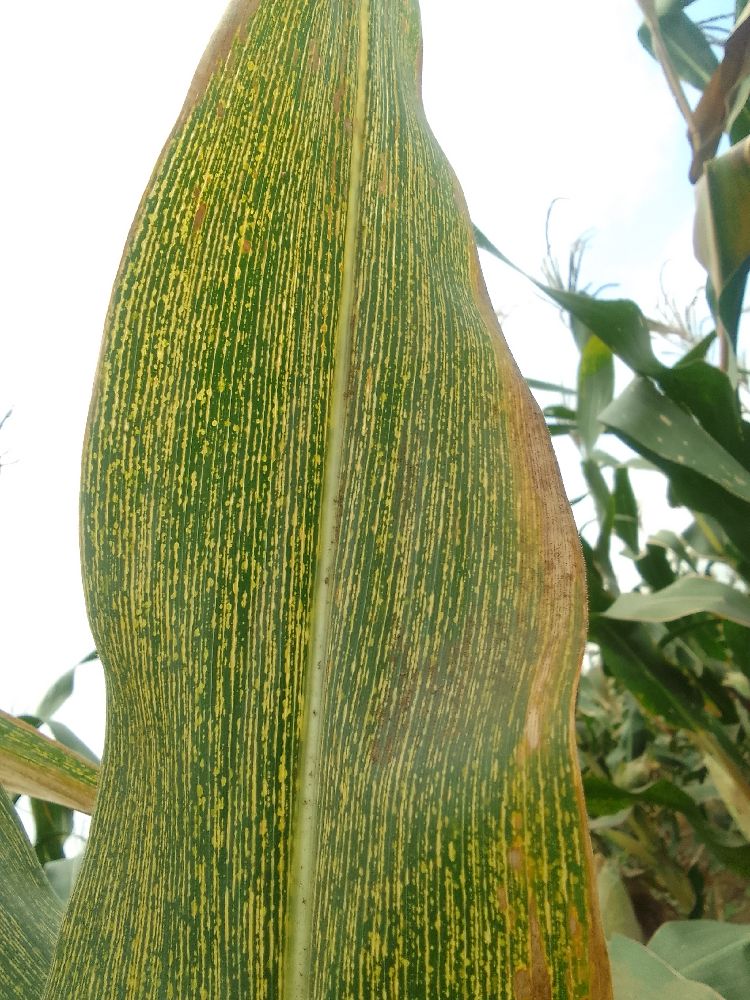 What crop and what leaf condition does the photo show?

maize, maize streak virus
